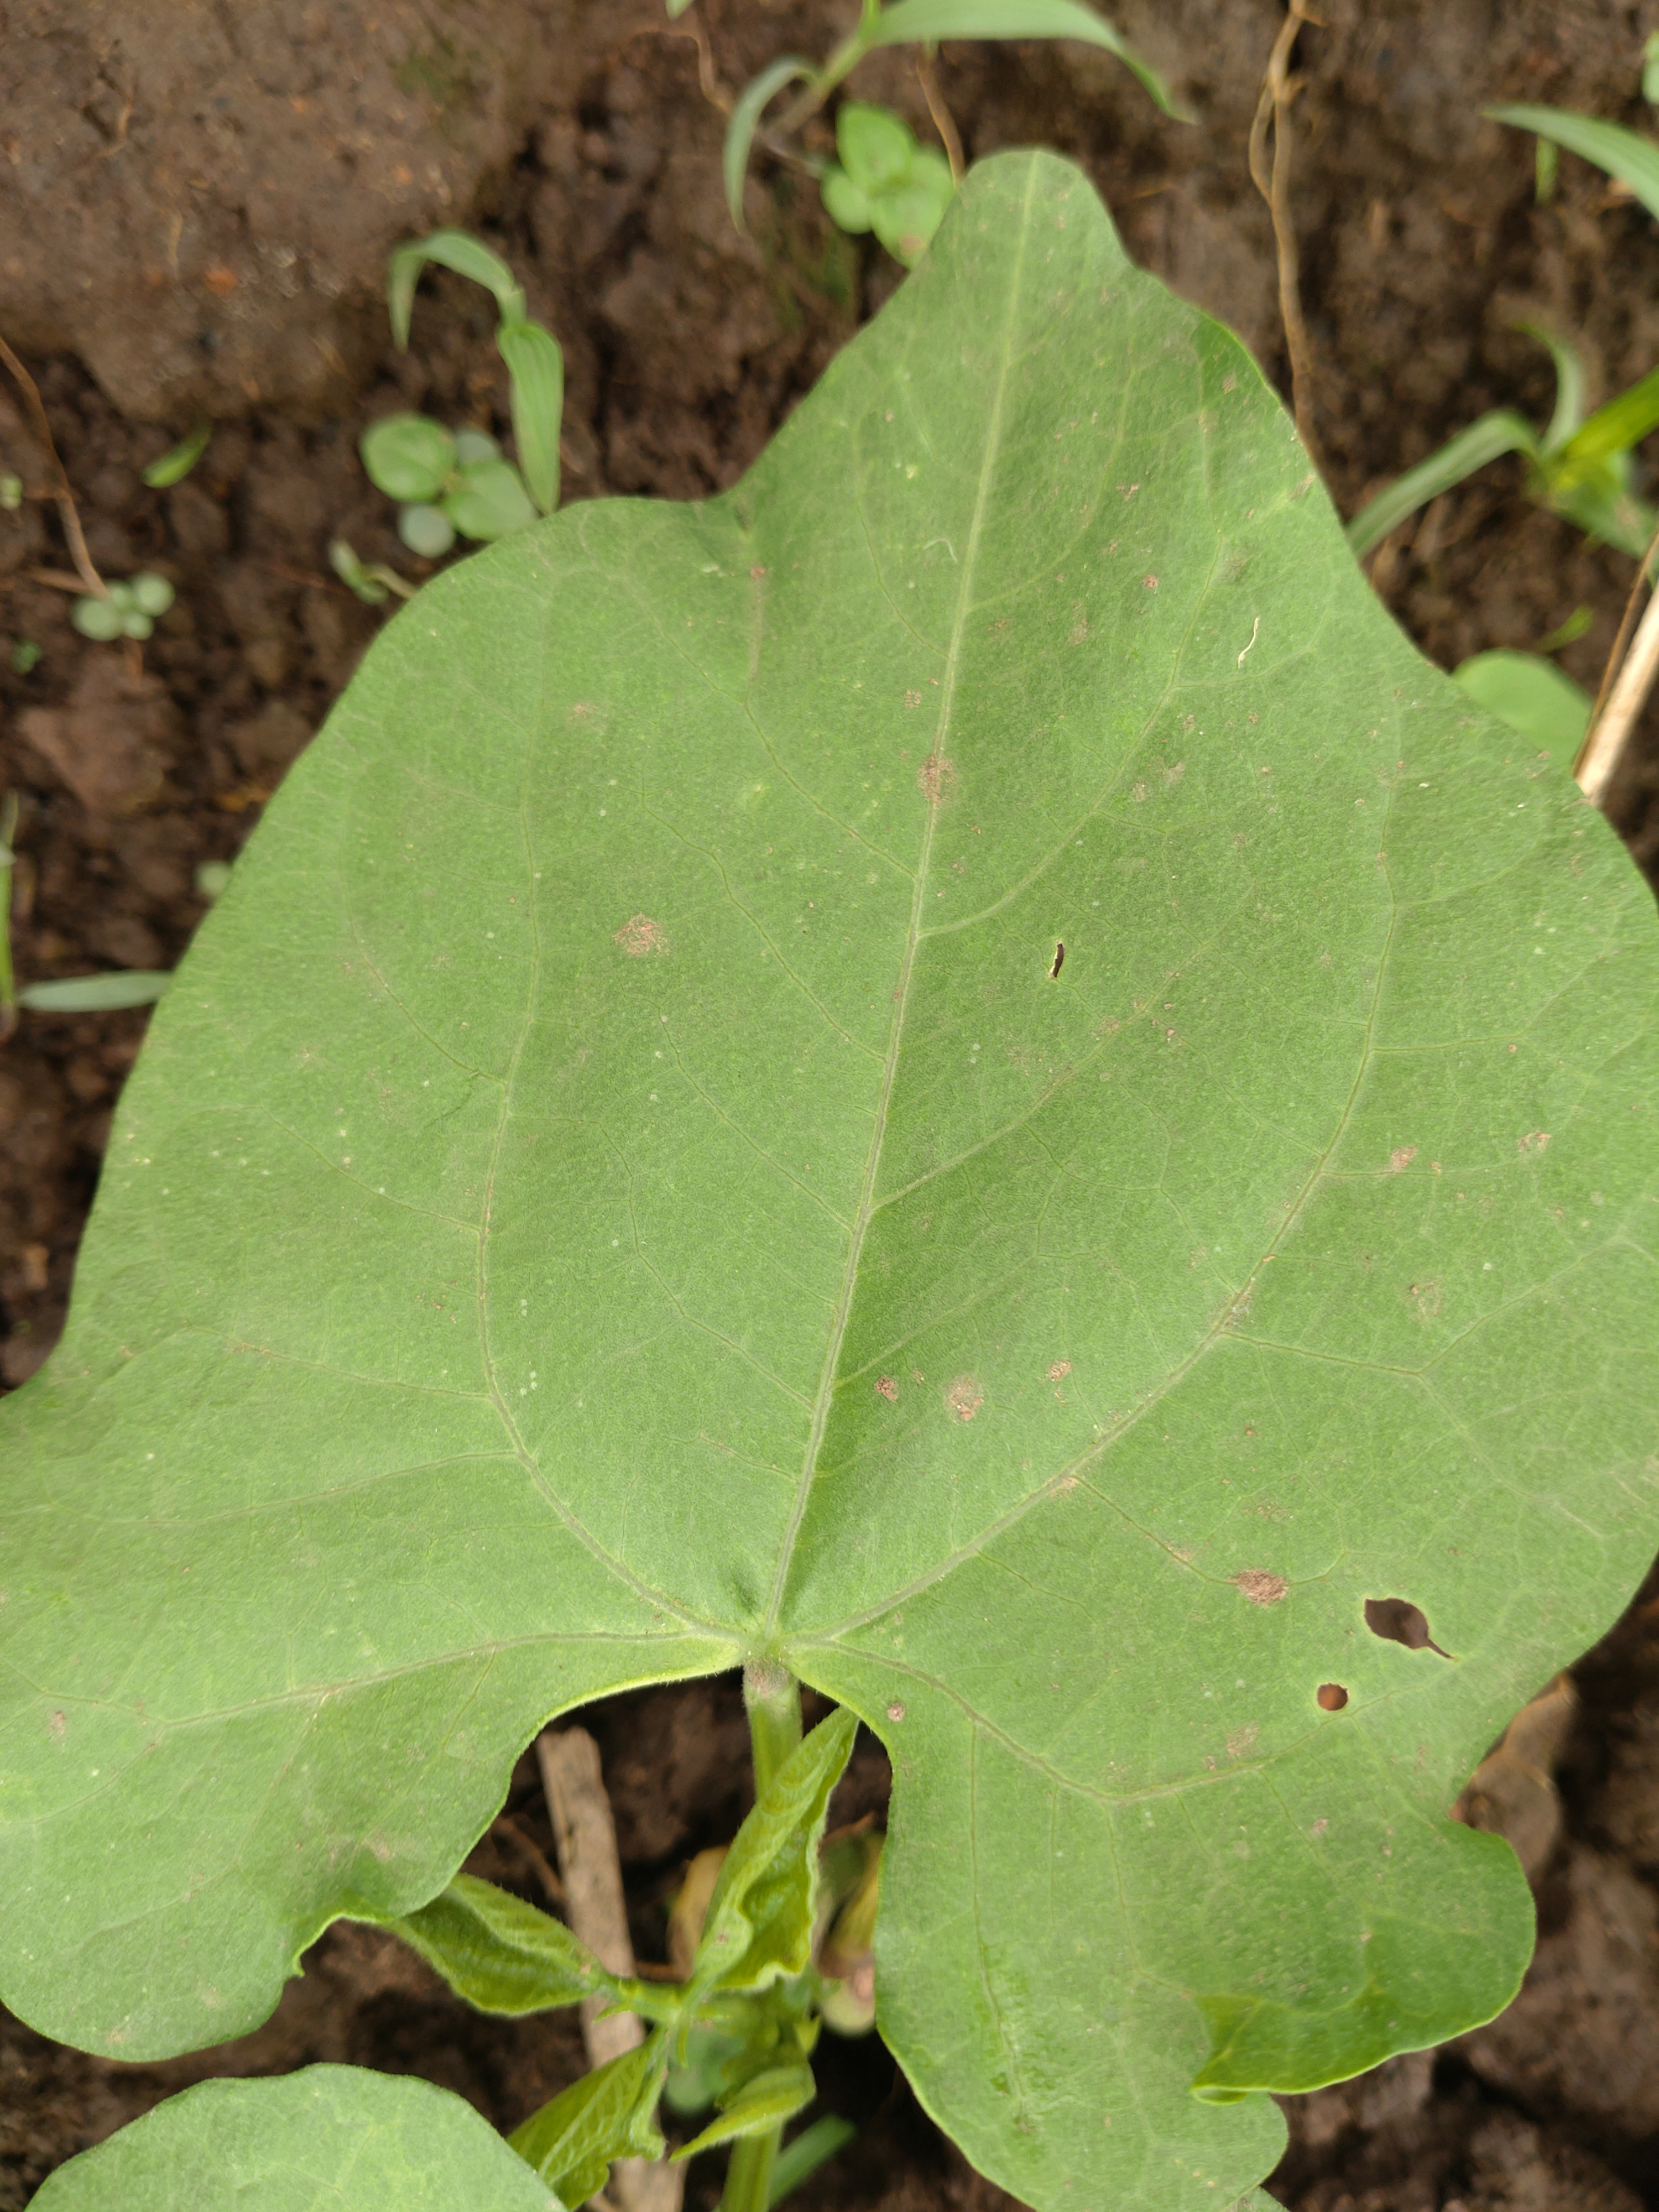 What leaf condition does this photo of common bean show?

healthy
